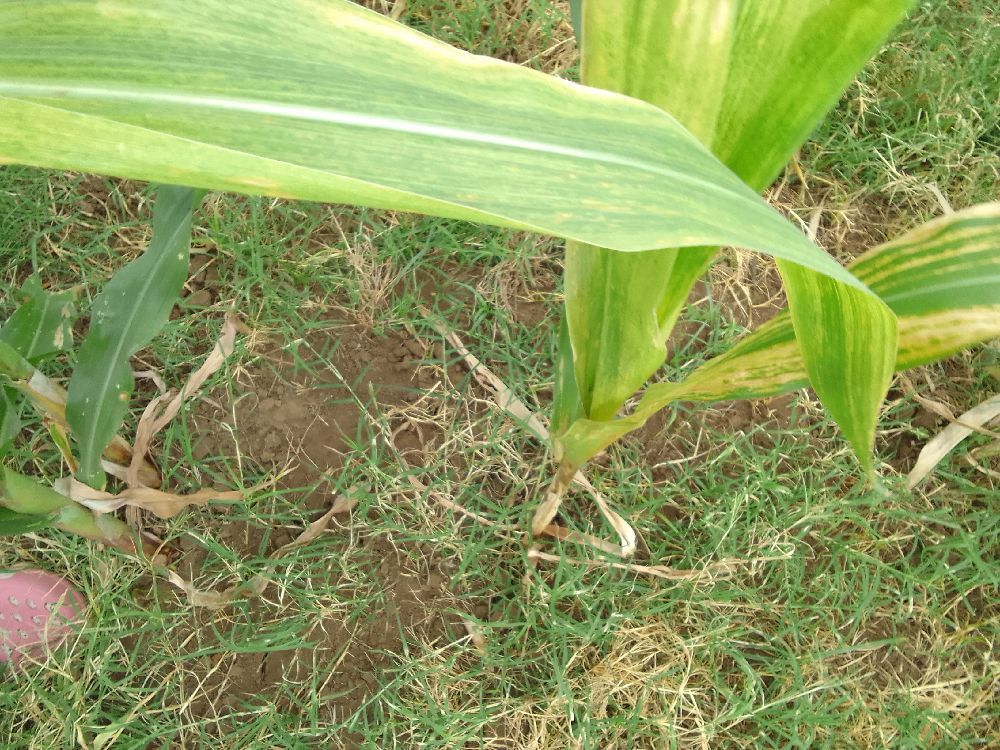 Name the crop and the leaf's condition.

maize, maize lethal necrosis
